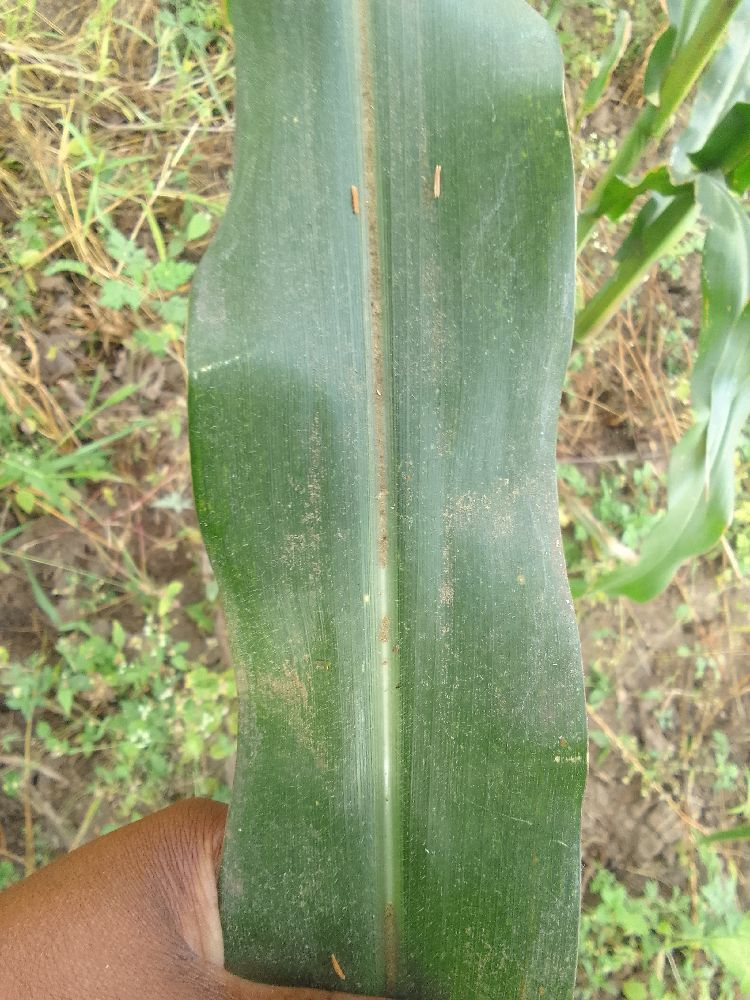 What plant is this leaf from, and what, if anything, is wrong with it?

maize, healthy
